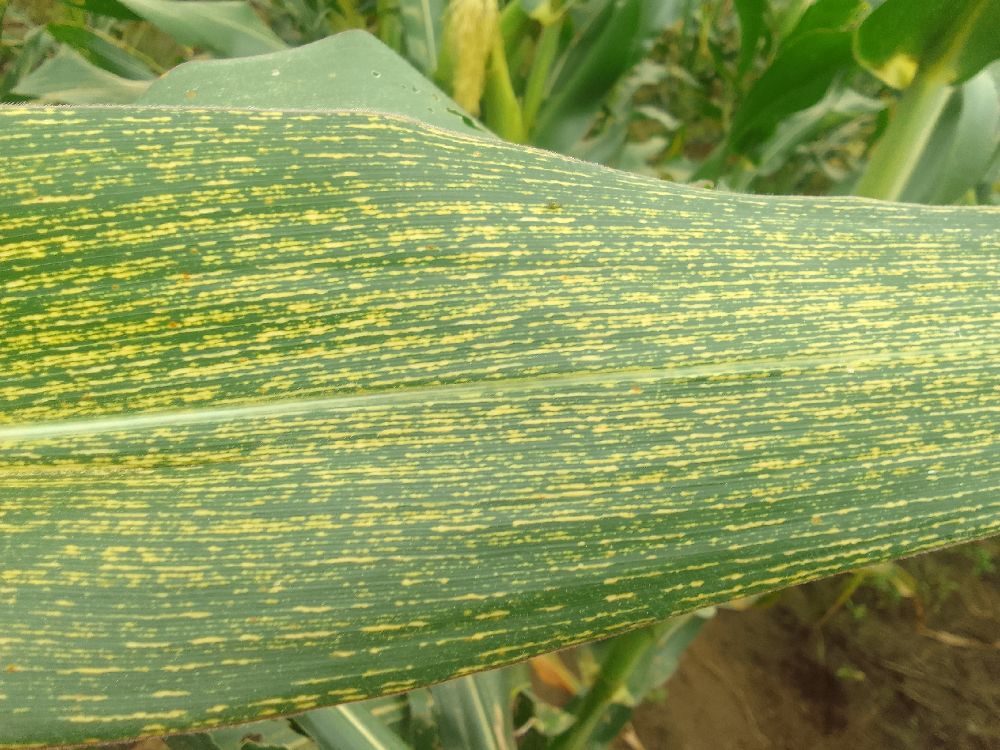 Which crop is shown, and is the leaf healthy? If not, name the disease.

maize, maize streak virus
